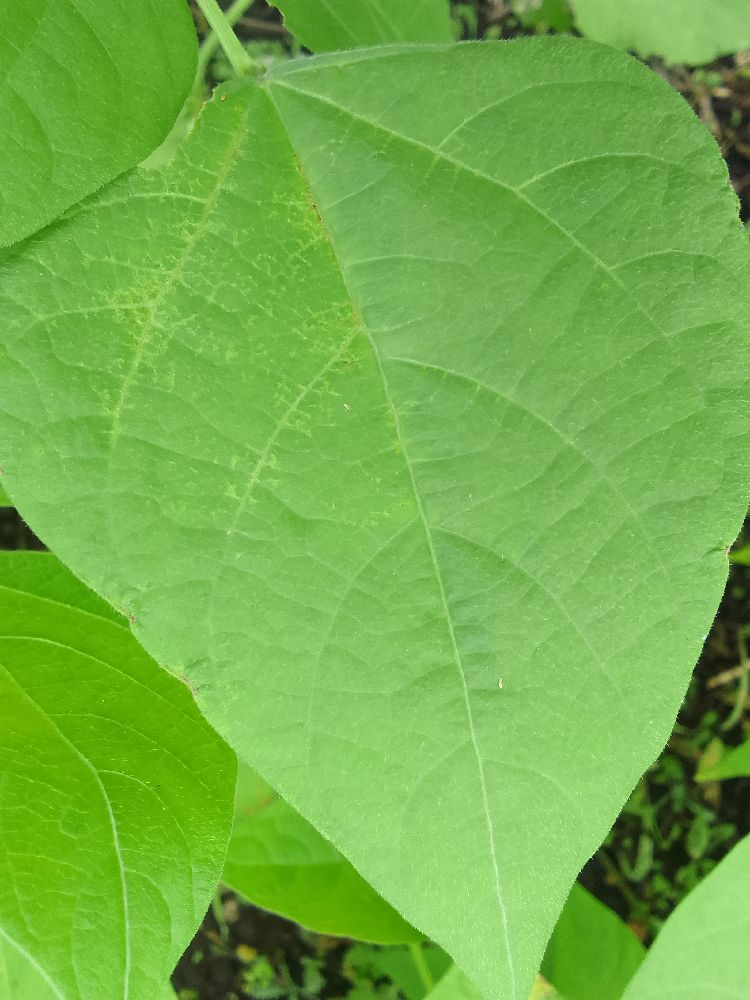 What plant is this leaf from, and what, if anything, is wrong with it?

common bean, healthy
